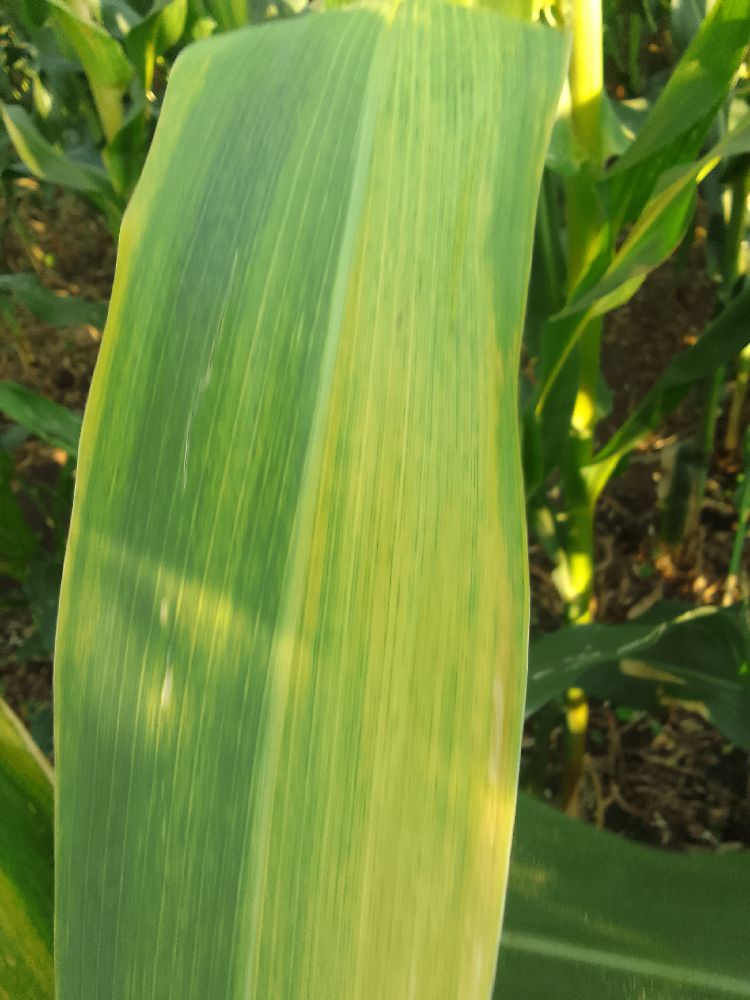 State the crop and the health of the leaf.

maize, maize lethal necrosis
